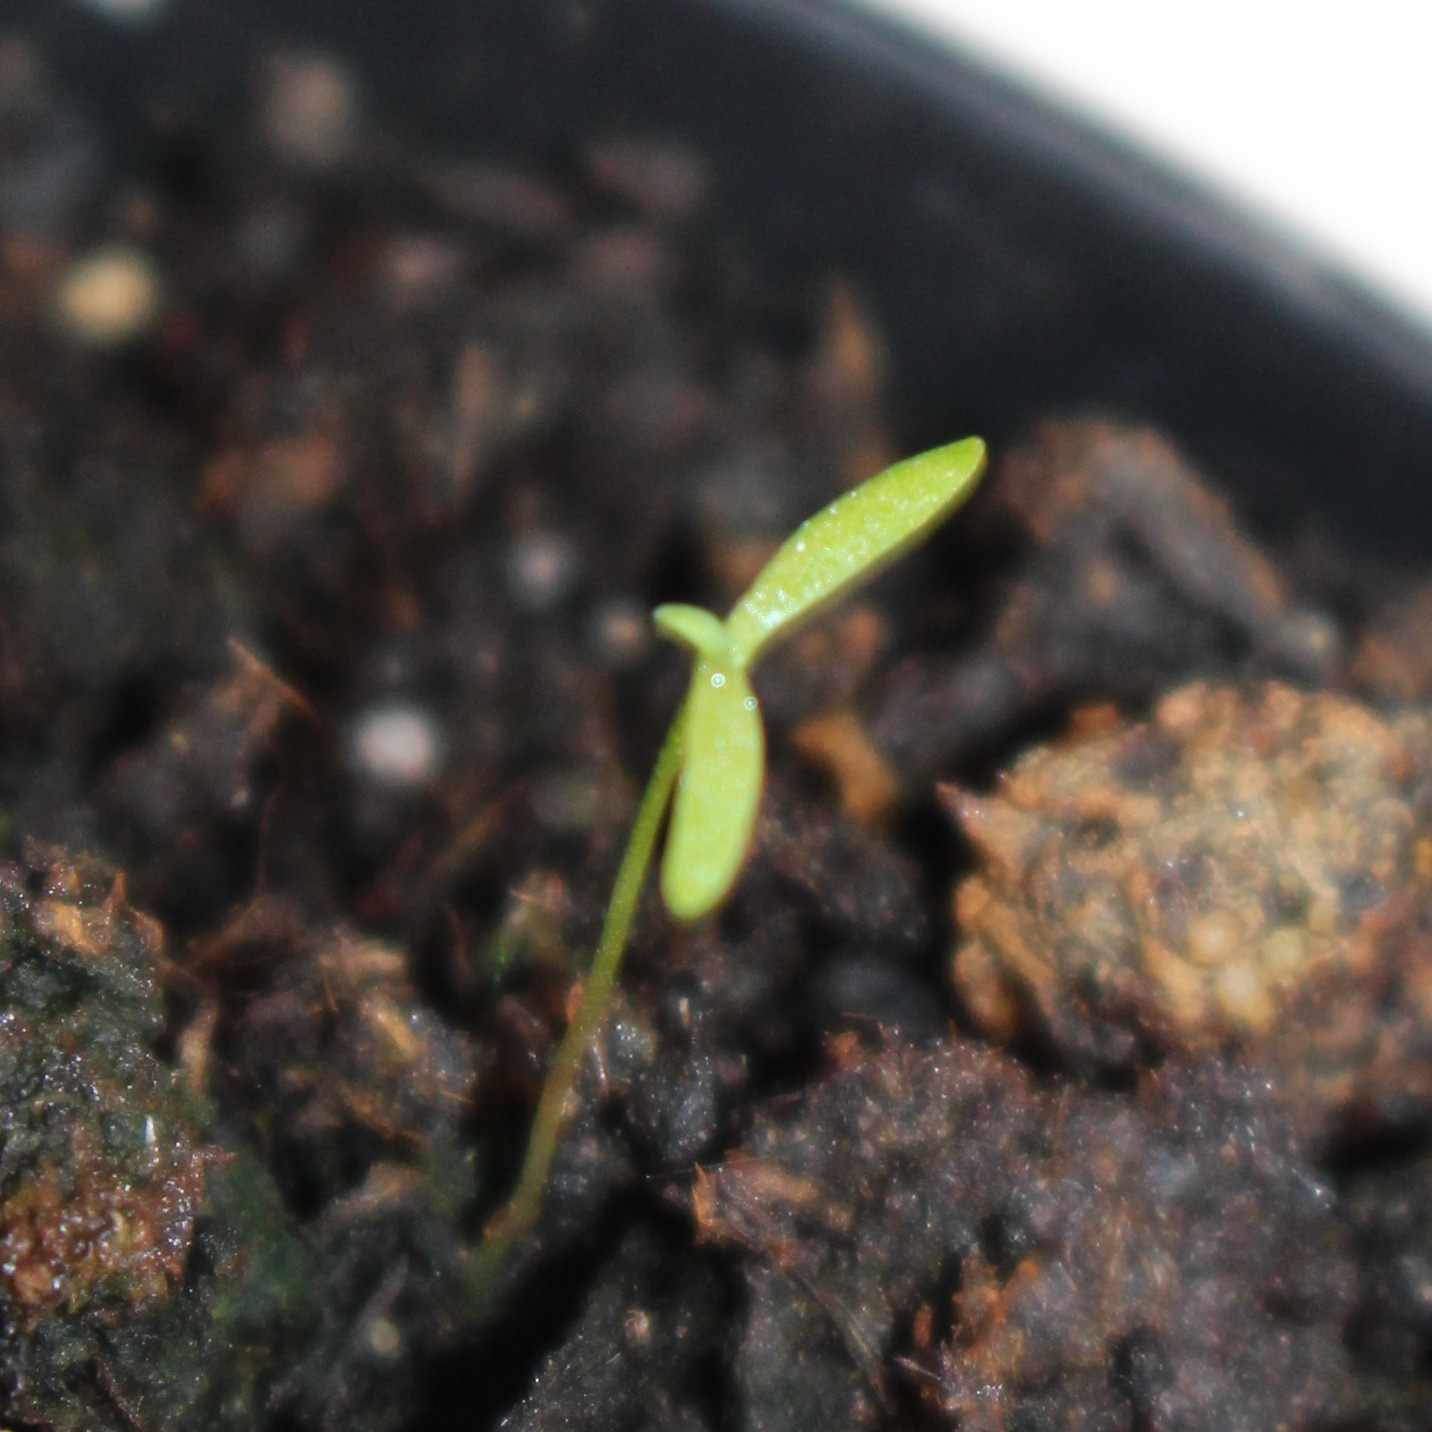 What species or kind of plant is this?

Papaver rhoeas
